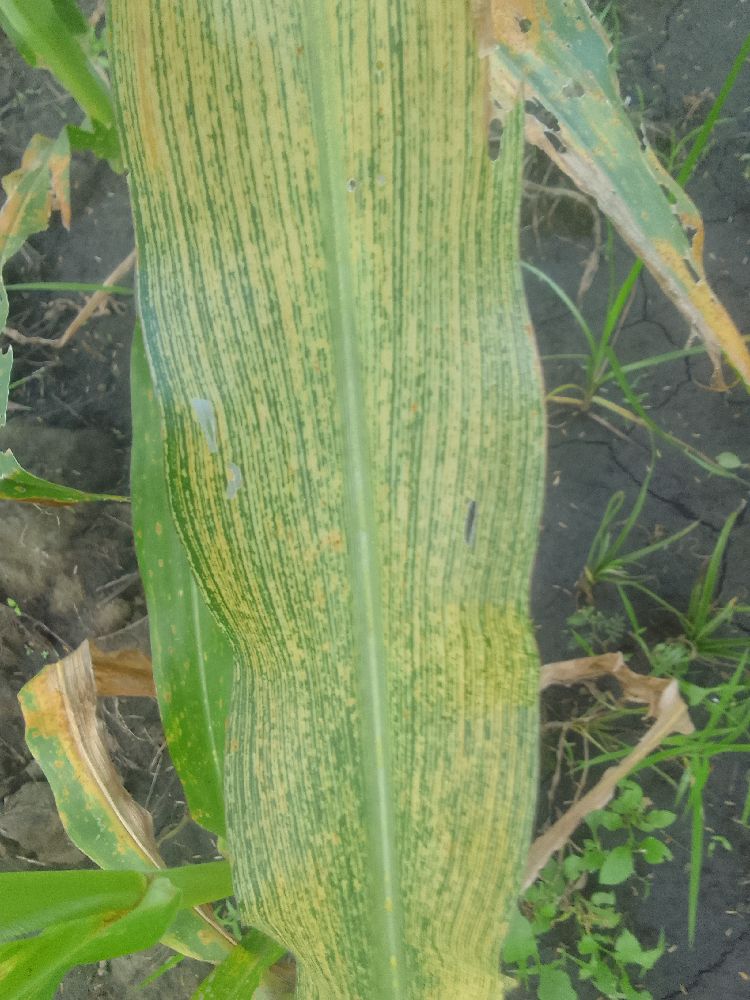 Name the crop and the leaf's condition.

maize, maize streak virus
